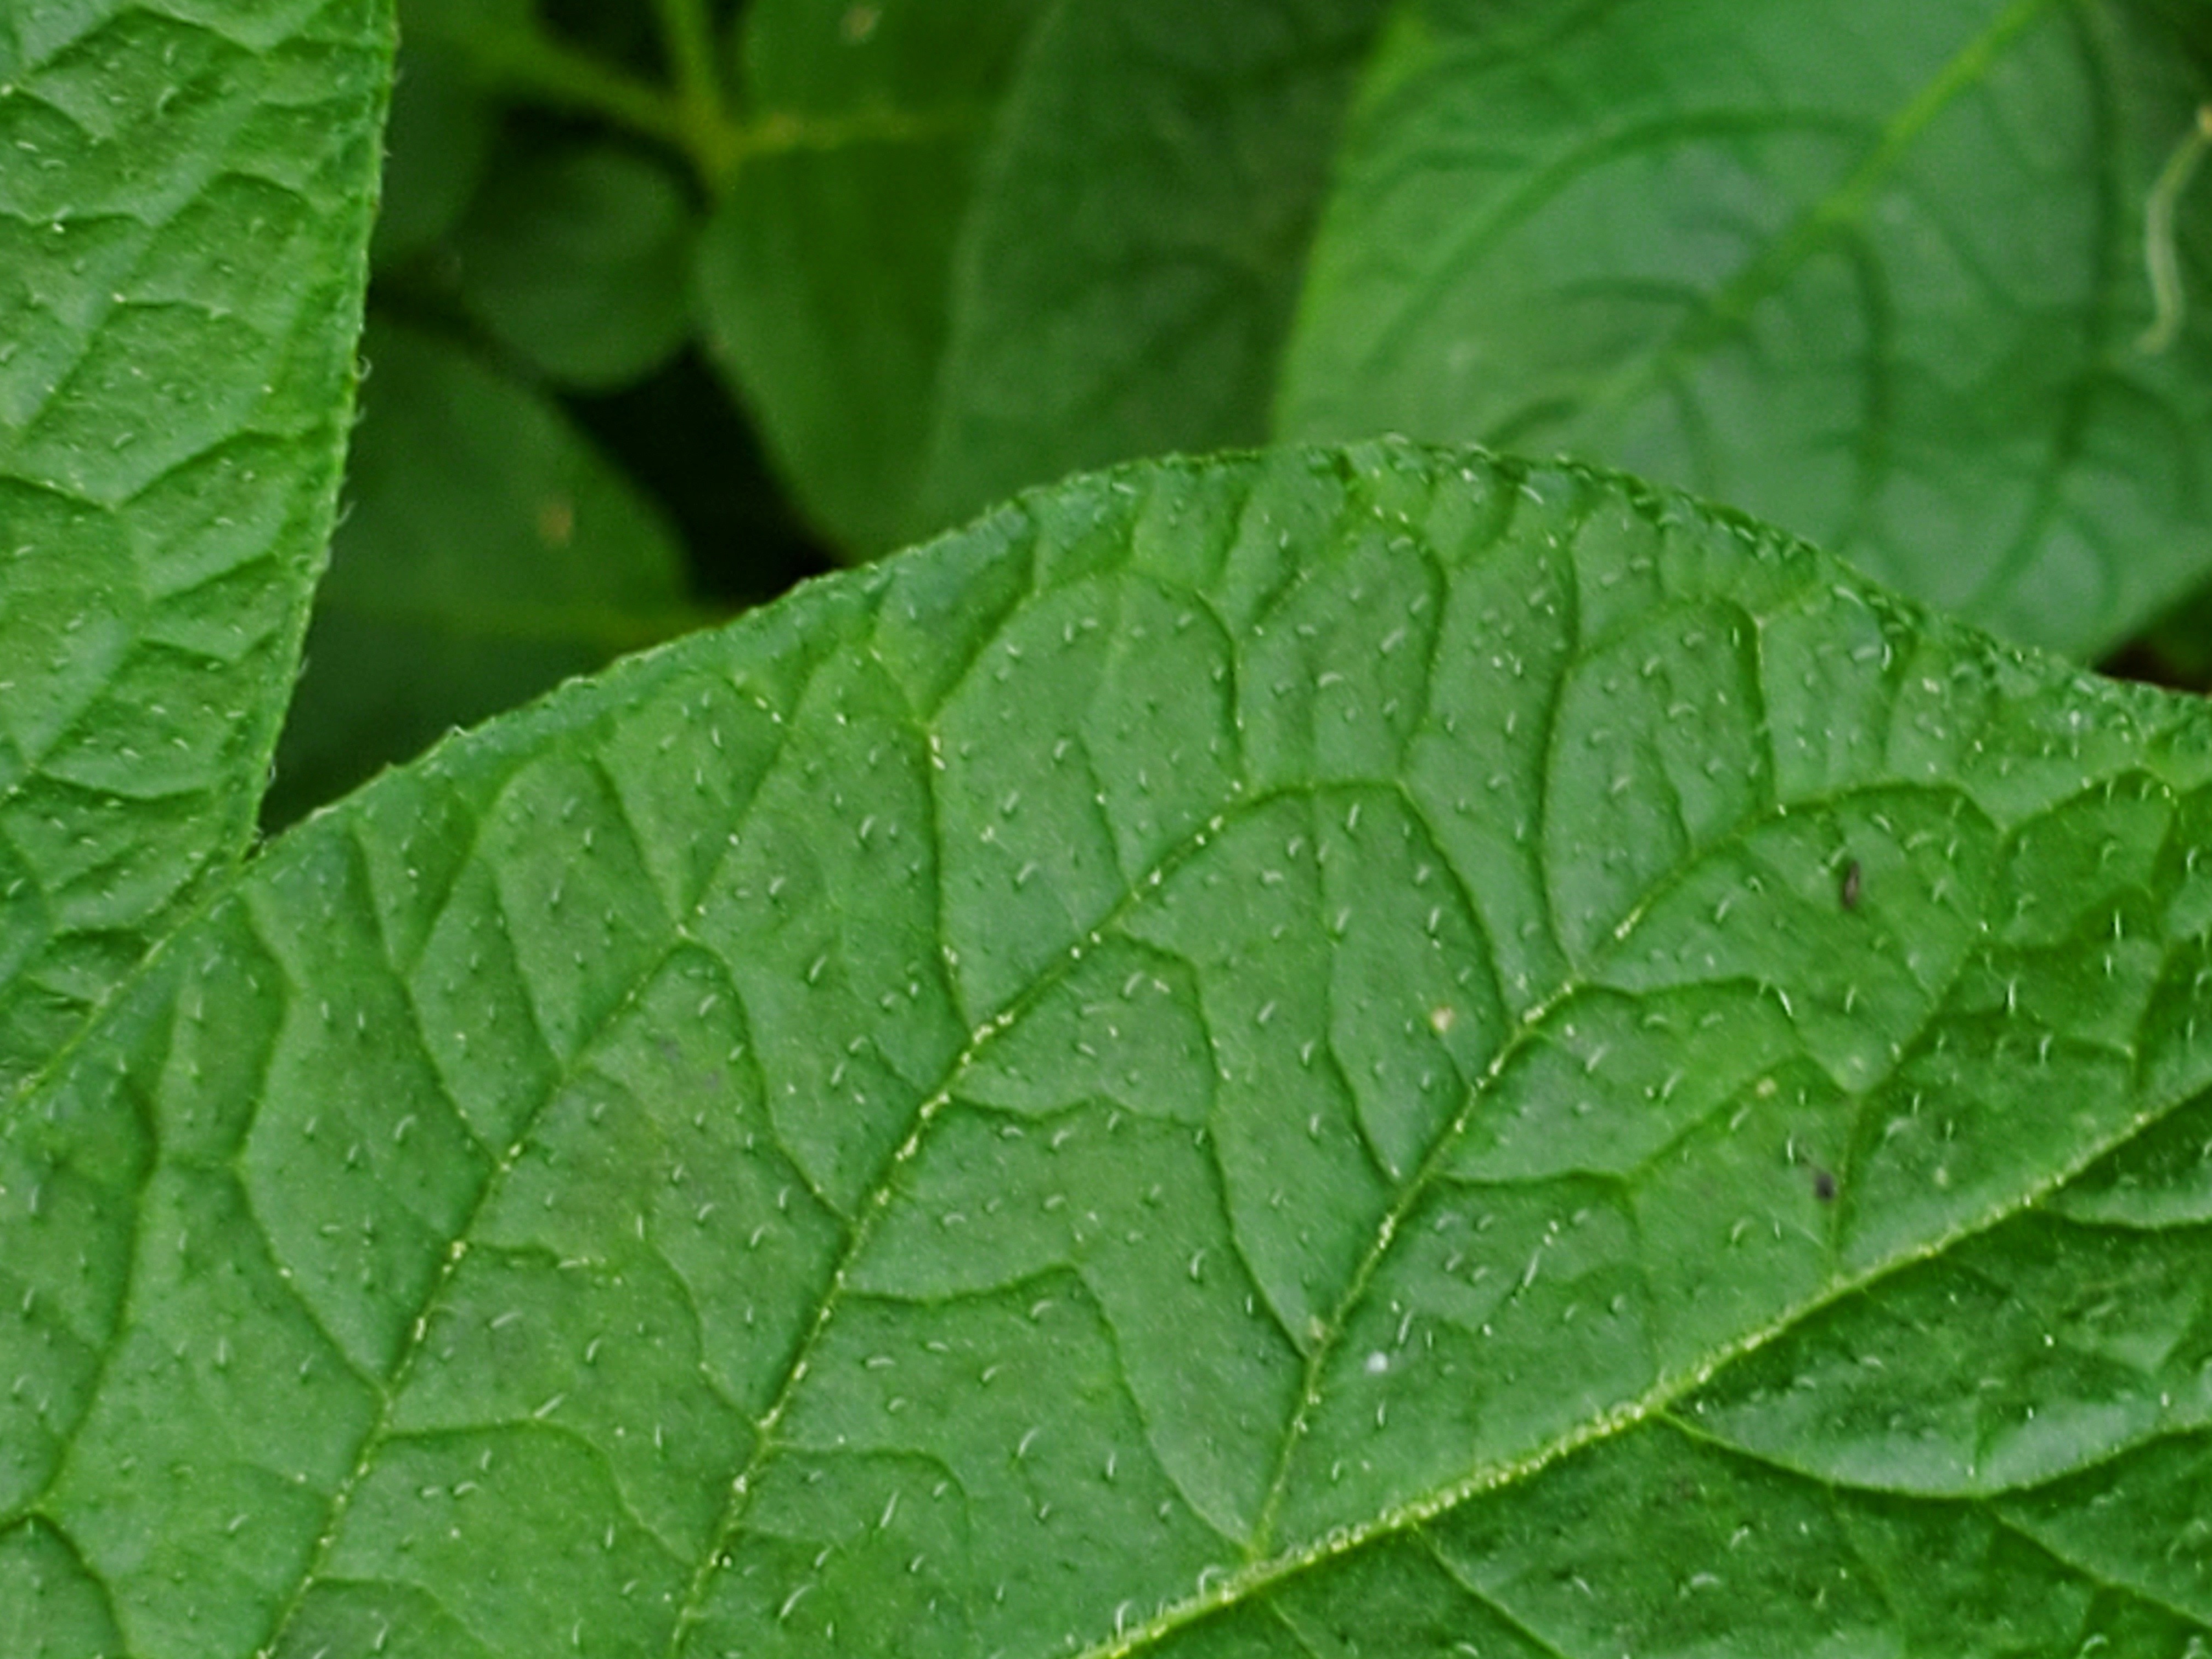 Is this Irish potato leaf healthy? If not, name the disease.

healthy
